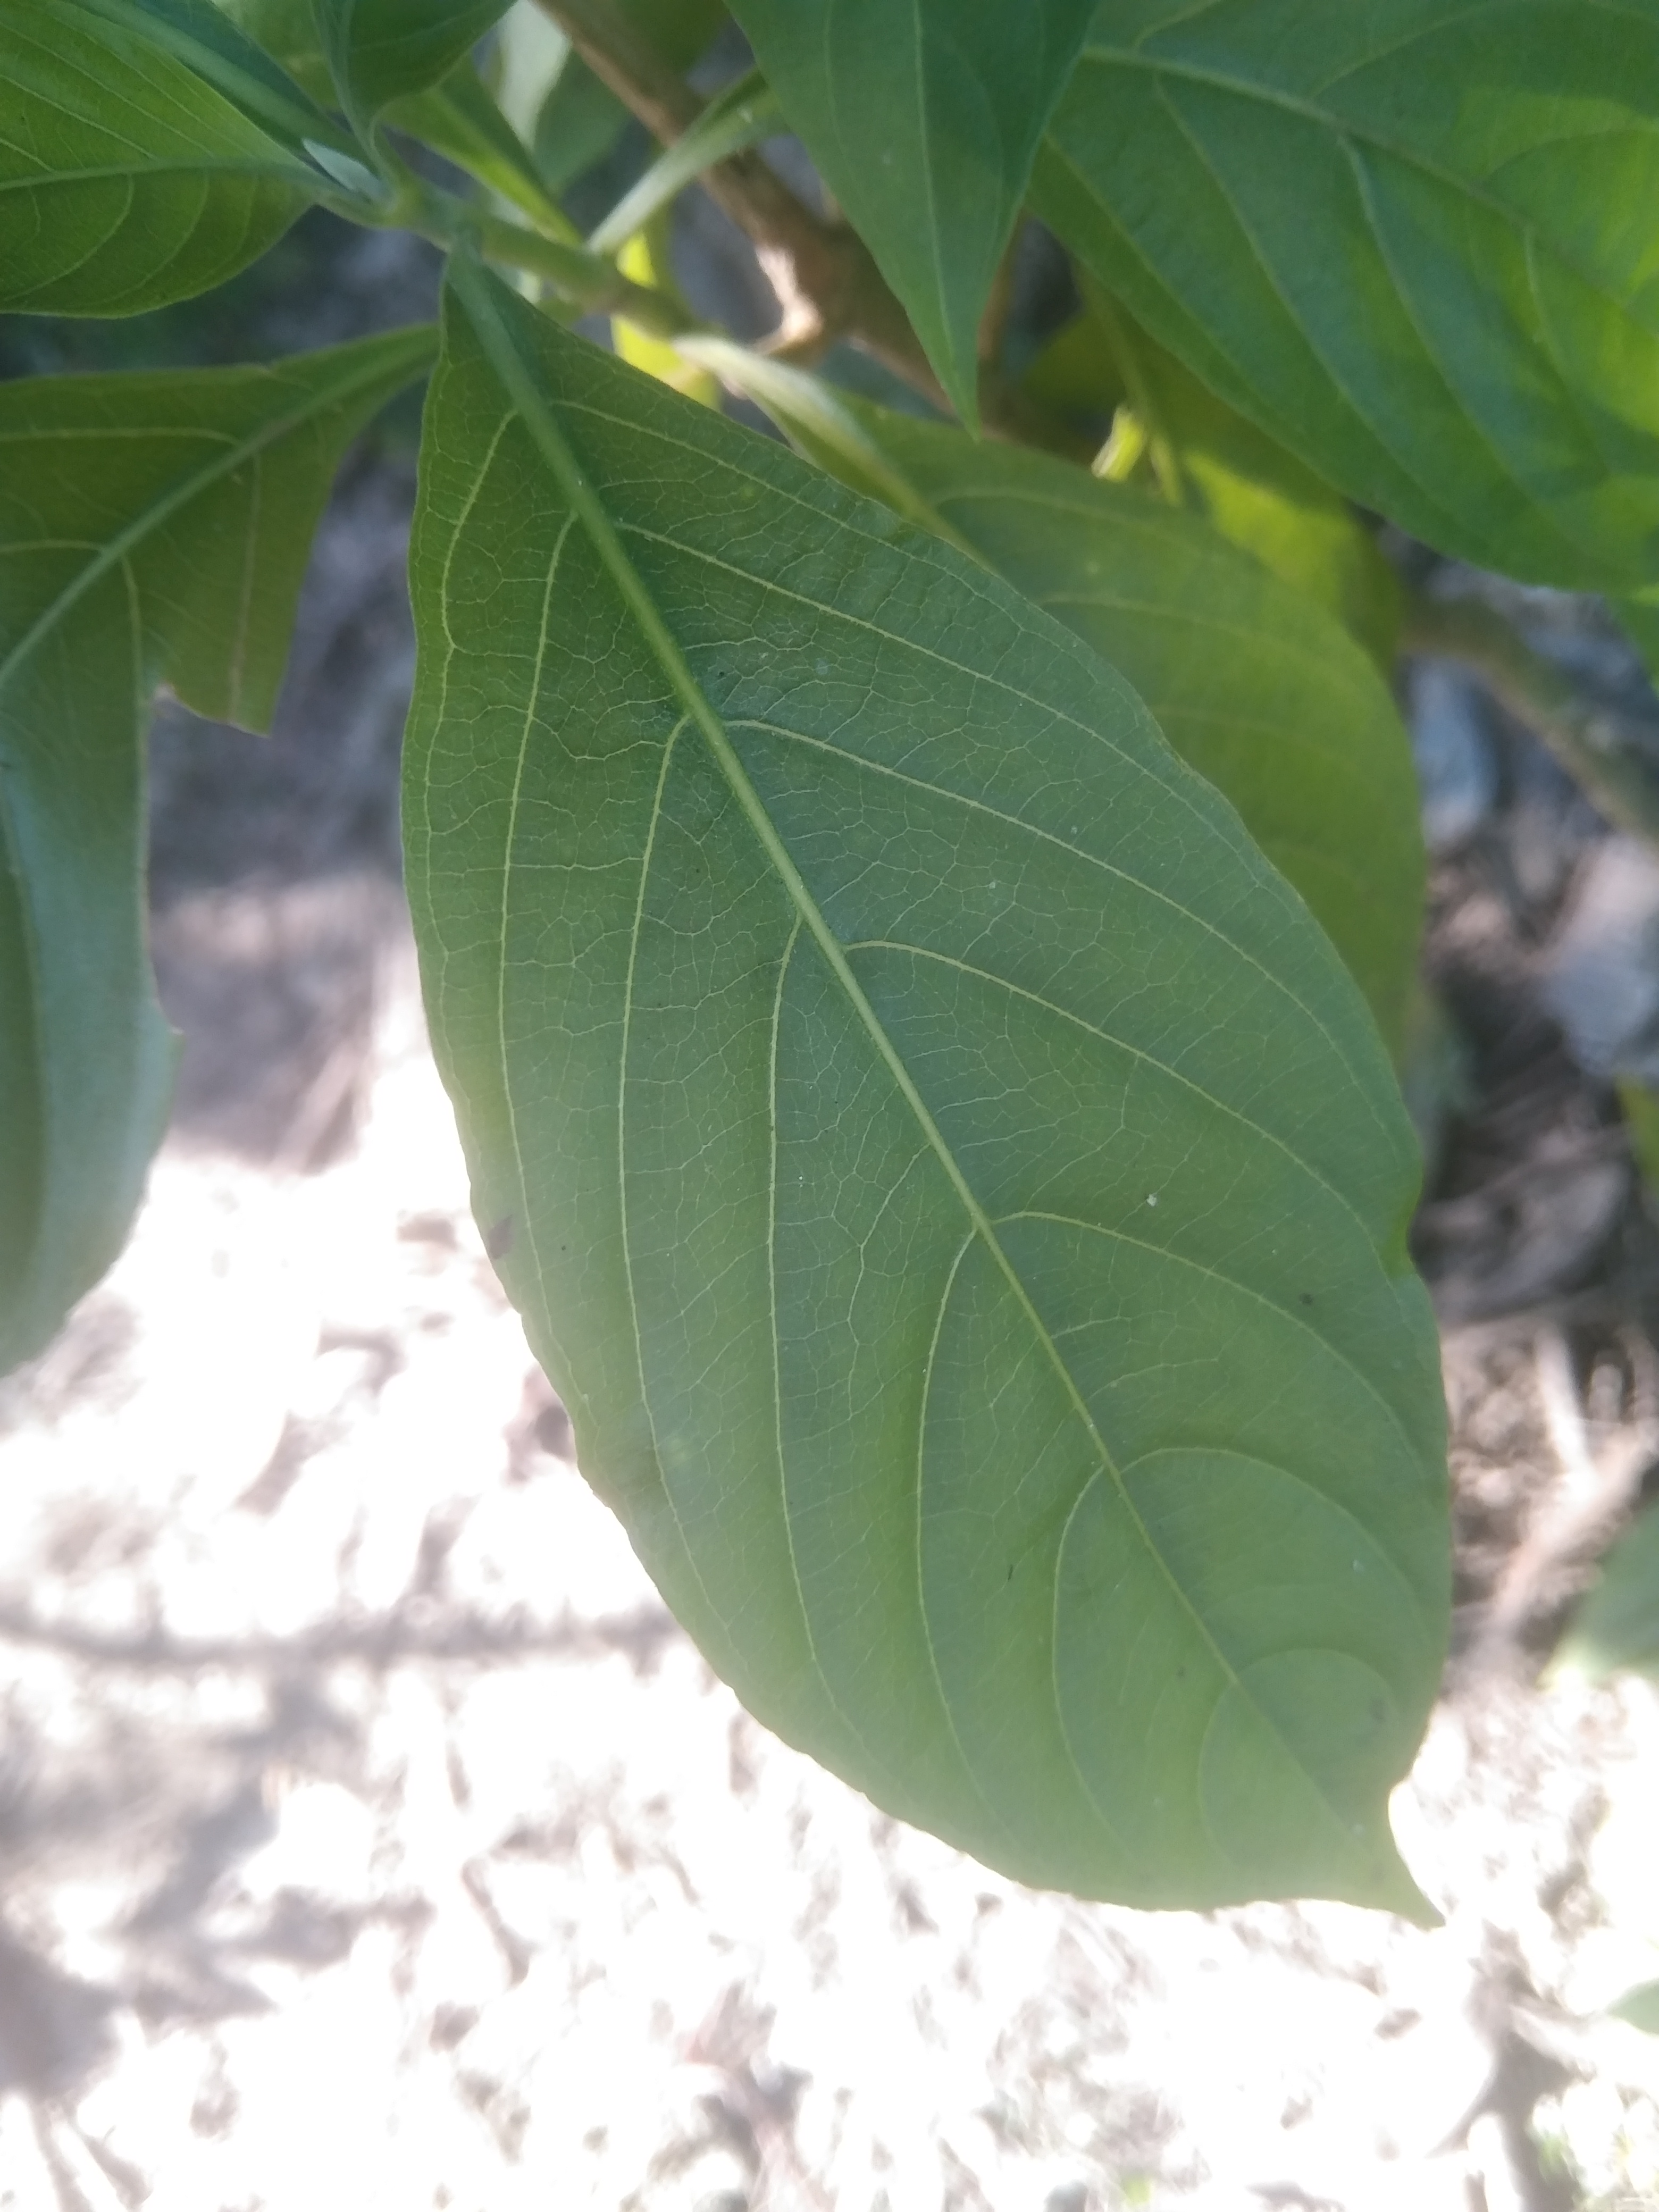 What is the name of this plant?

vasaka
